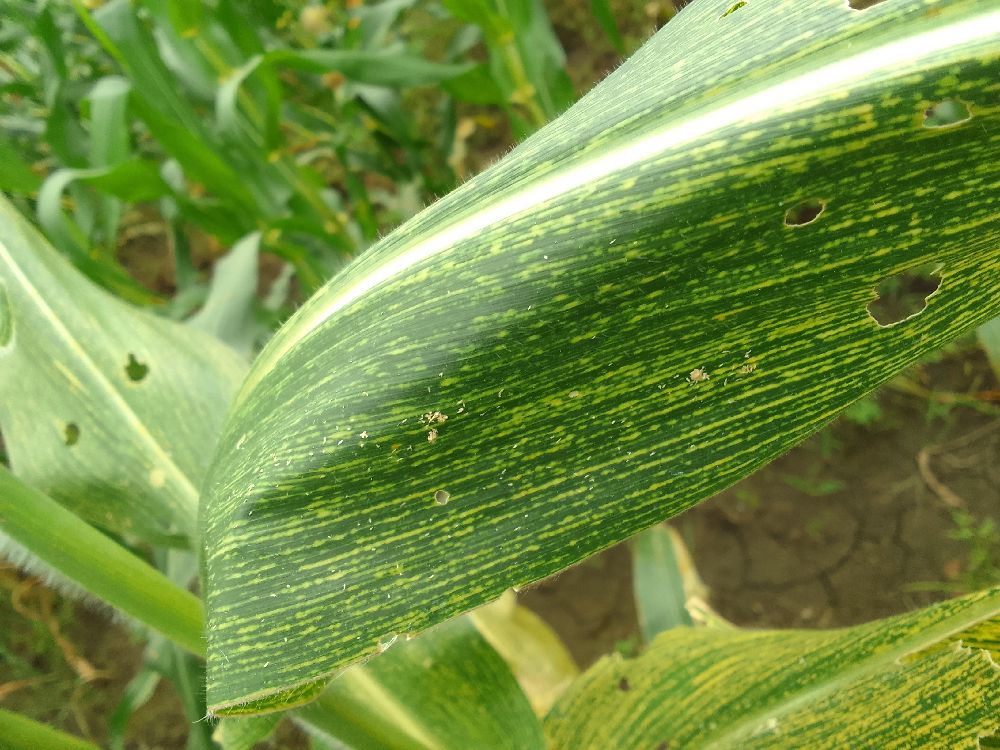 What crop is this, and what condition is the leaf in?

maize, maize streak virus
